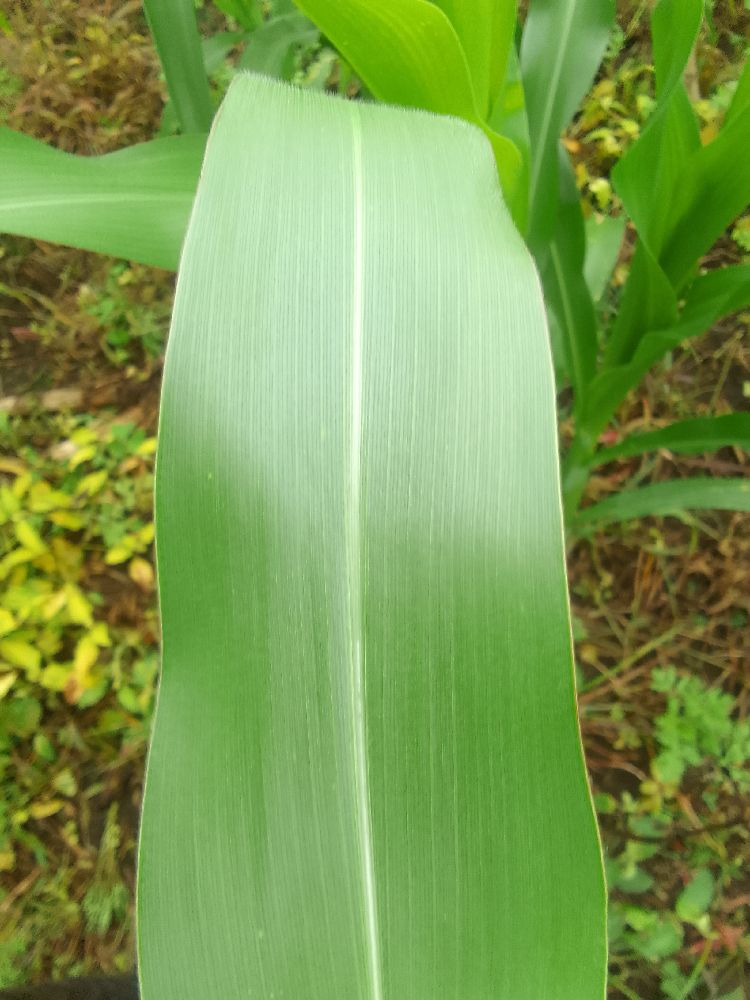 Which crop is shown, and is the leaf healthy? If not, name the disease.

maize, healthy
